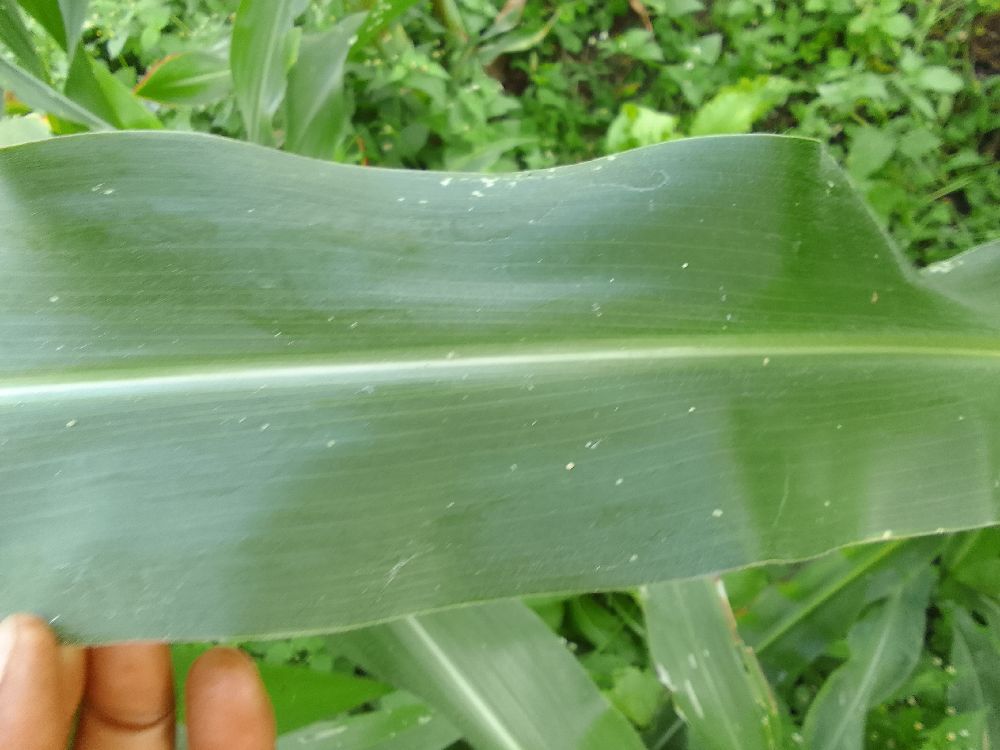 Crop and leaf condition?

maize, healthy
